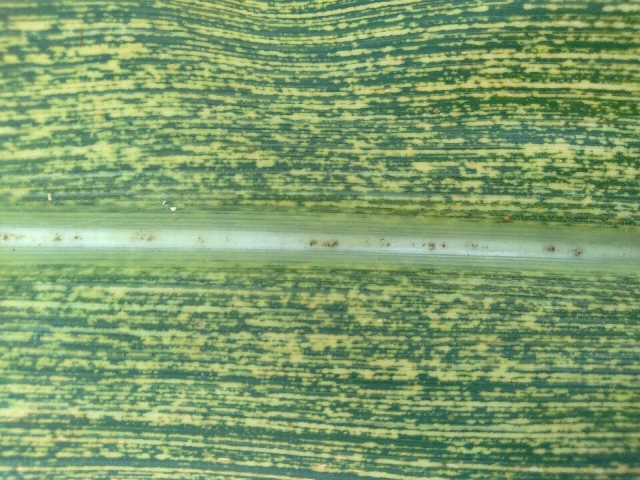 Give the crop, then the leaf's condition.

maize, maize streak virus
